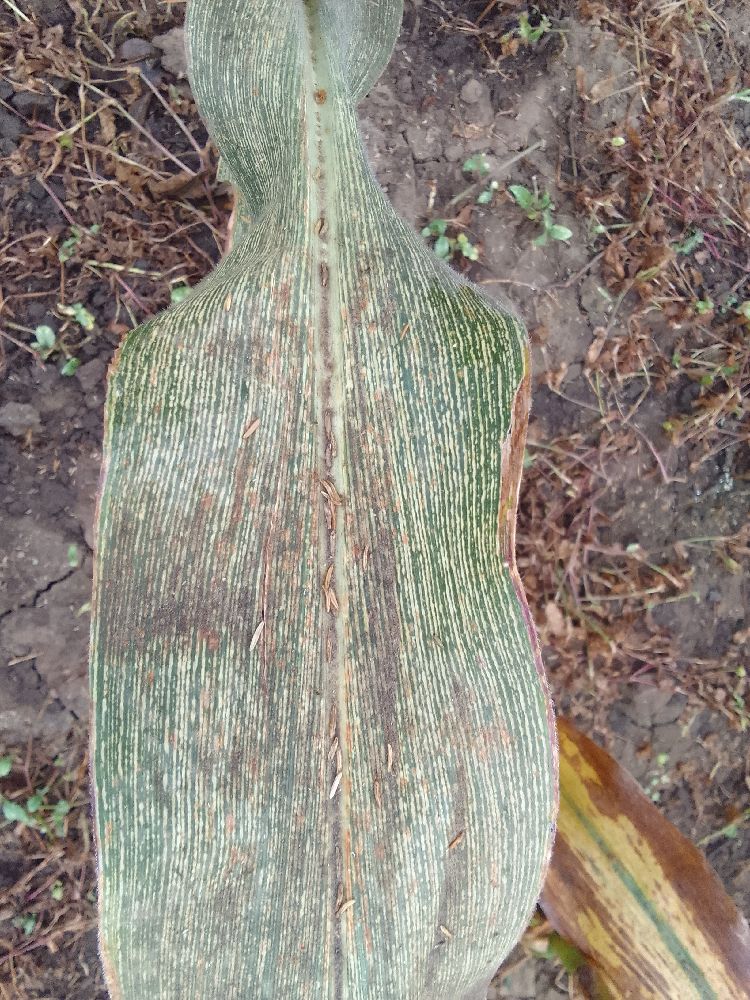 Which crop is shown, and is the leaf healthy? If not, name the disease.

maize, maize streak virus
